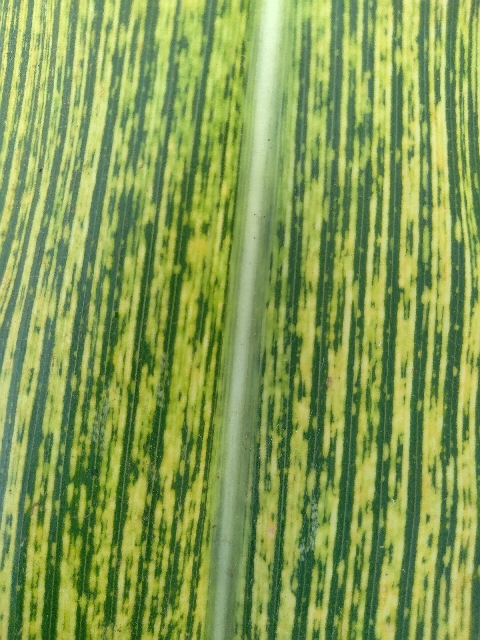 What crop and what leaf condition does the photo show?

maize, maize streak virus
